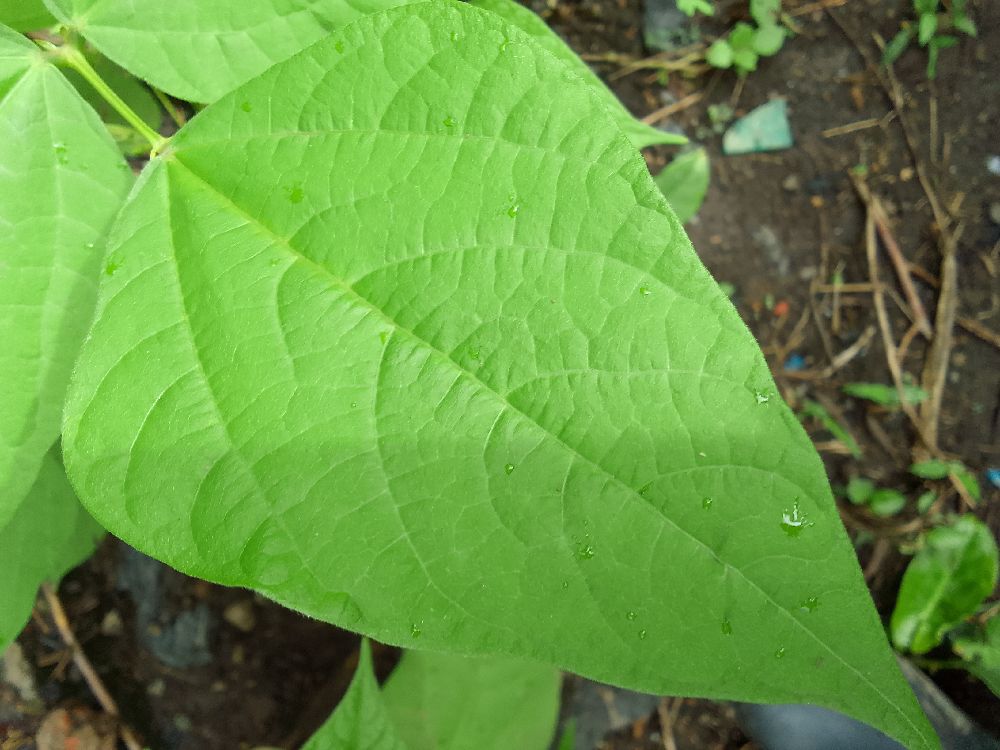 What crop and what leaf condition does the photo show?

common bean, healthy
